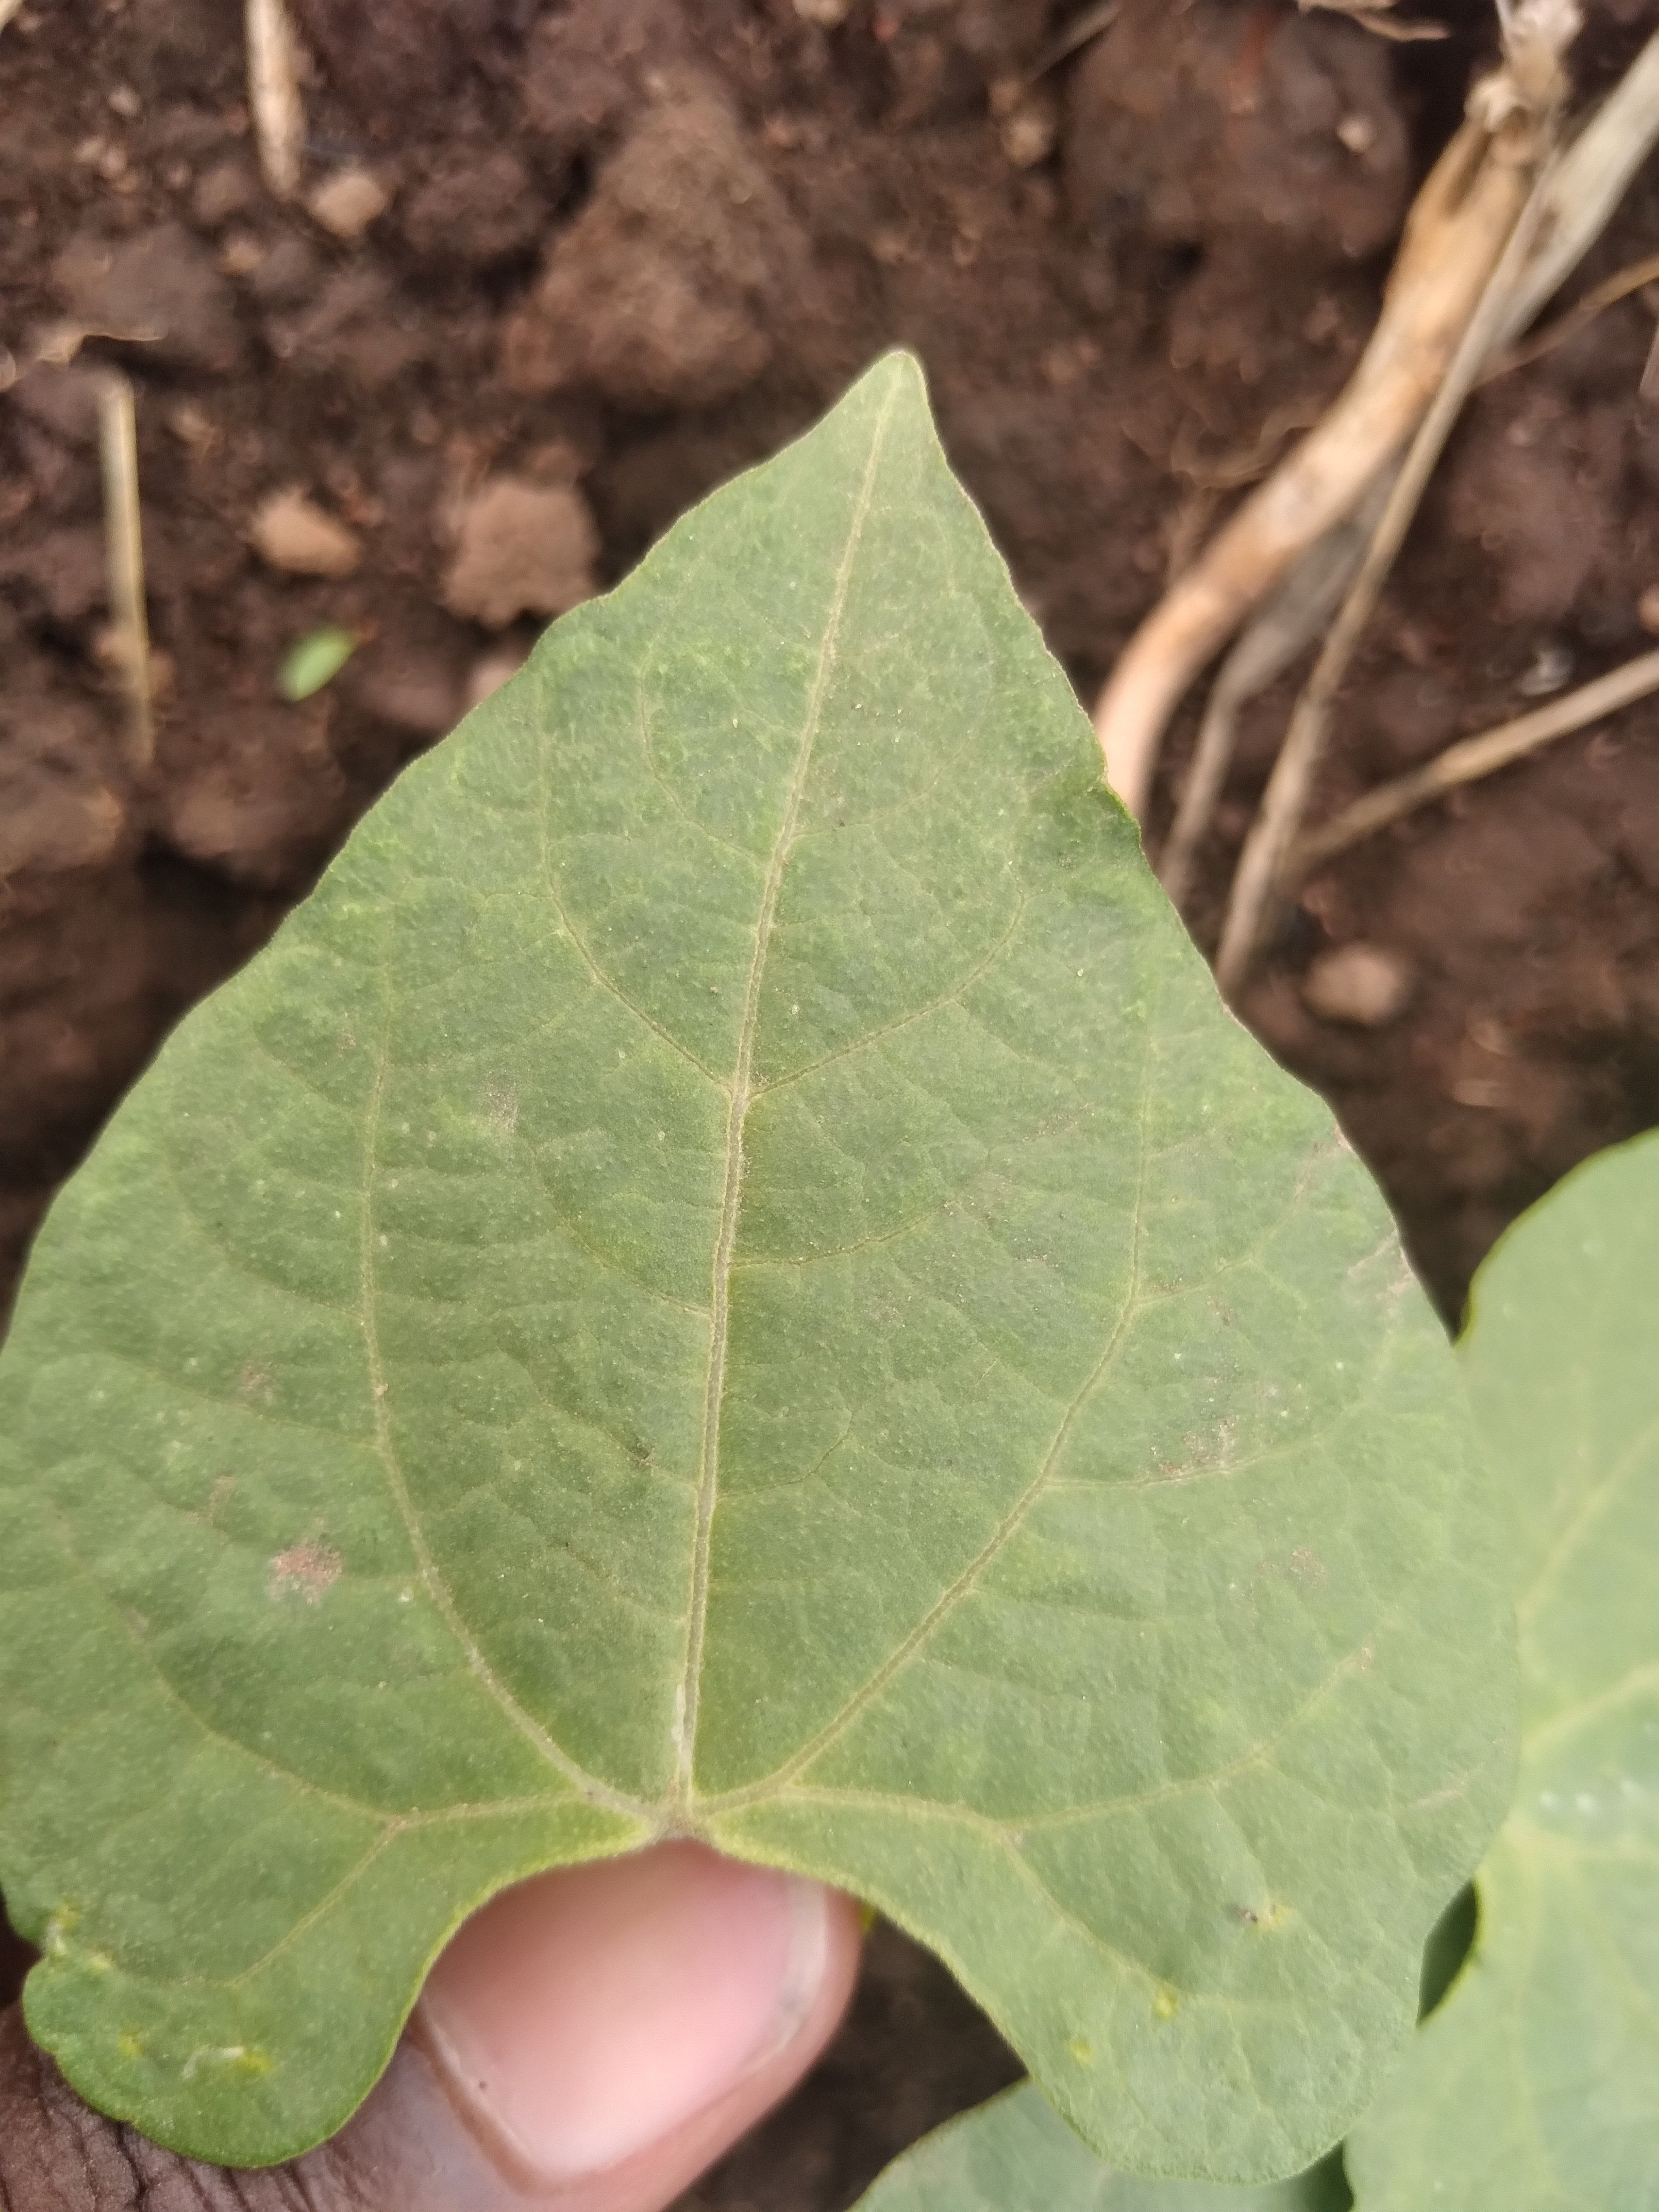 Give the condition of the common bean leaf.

healthy
